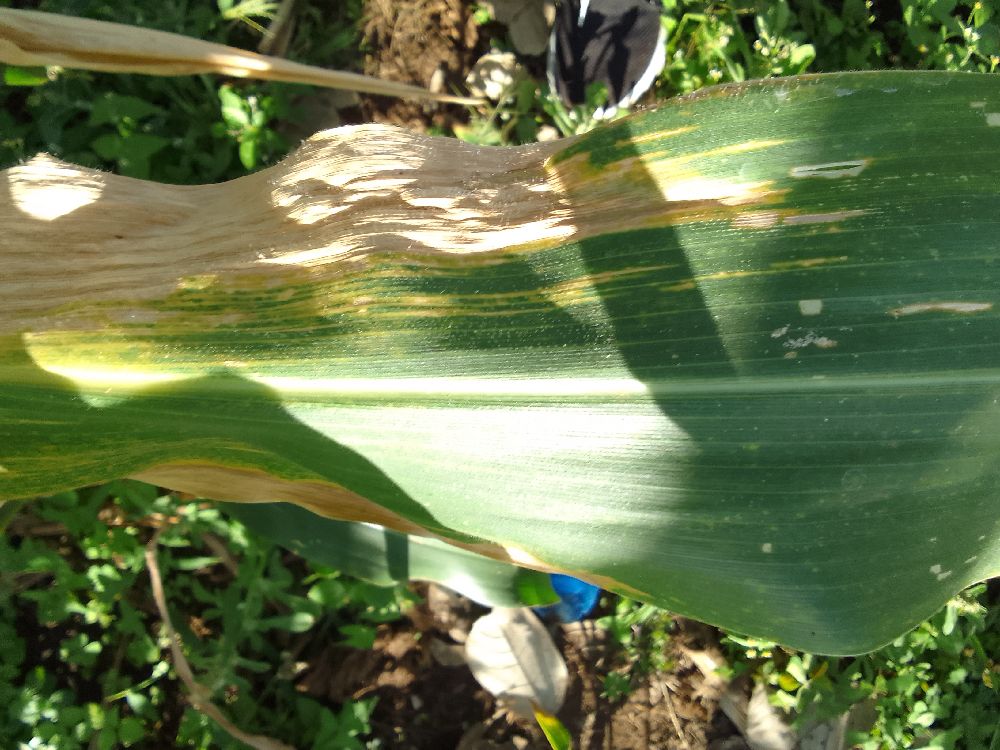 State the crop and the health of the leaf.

maize, maize lethal necrosis
